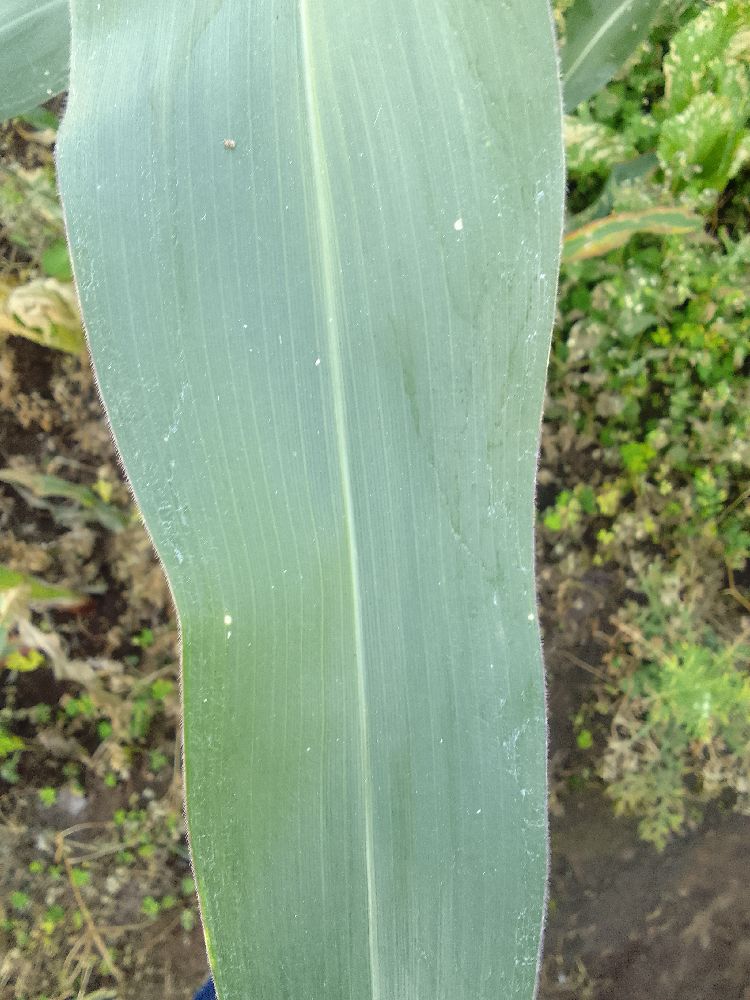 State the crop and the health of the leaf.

maize, healthy
